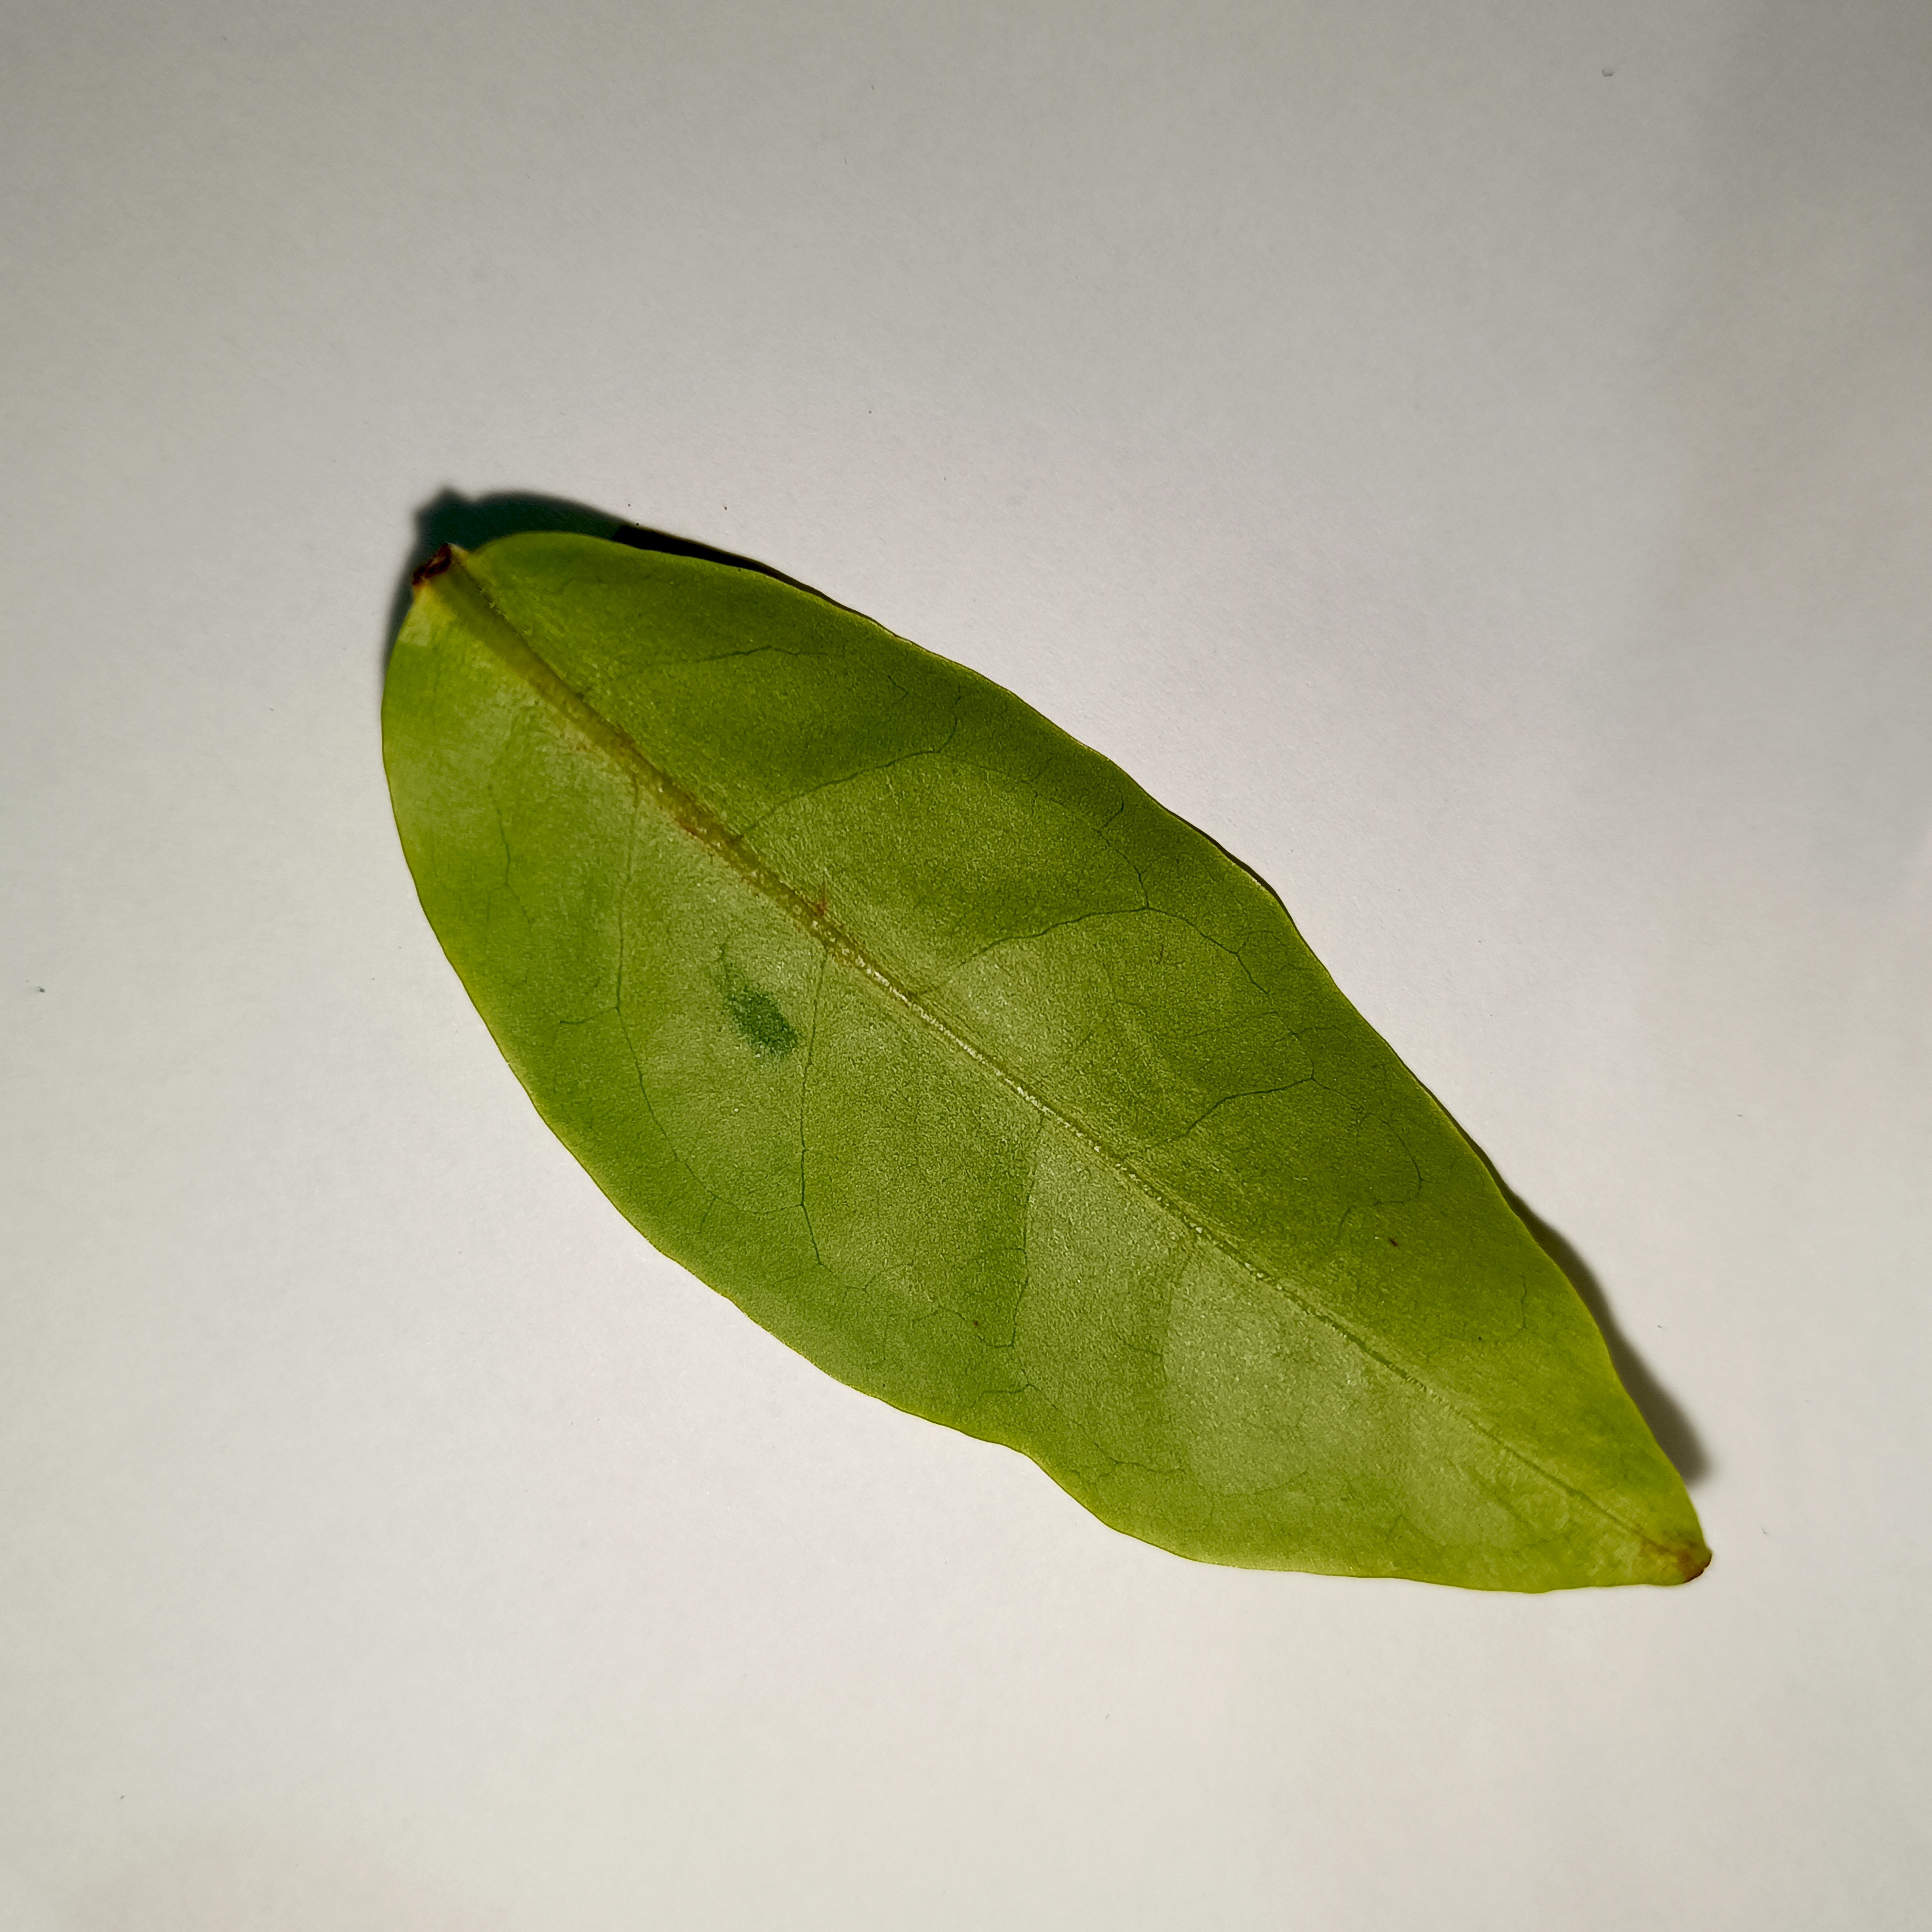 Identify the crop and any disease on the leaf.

tea, healthy
